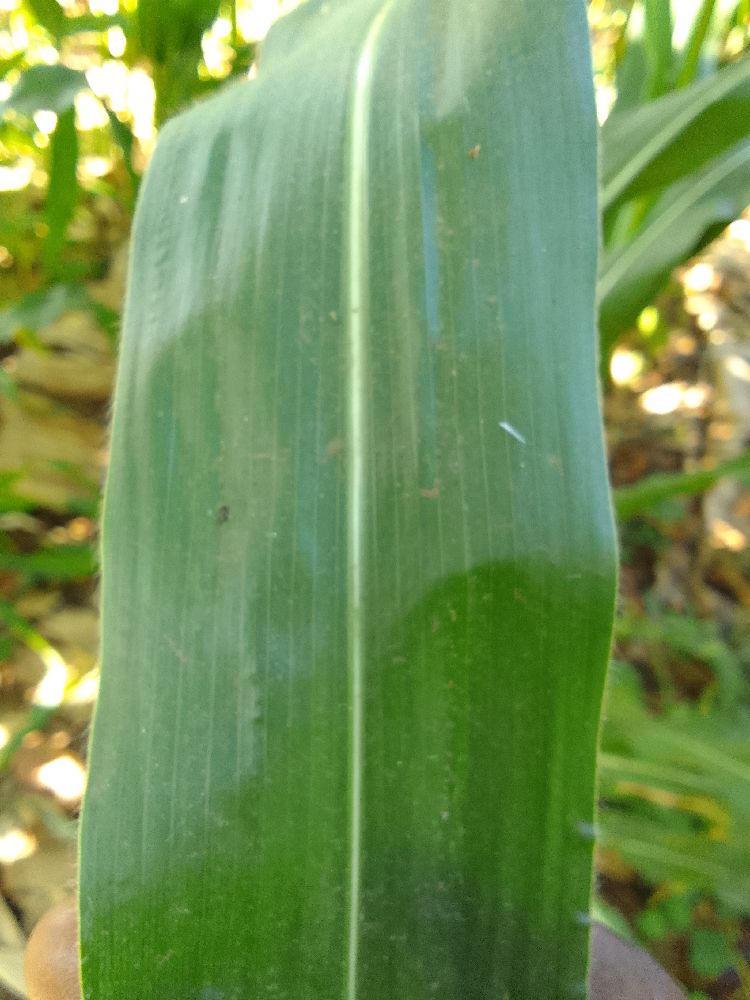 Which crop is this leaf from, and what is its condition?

maize, healthy
